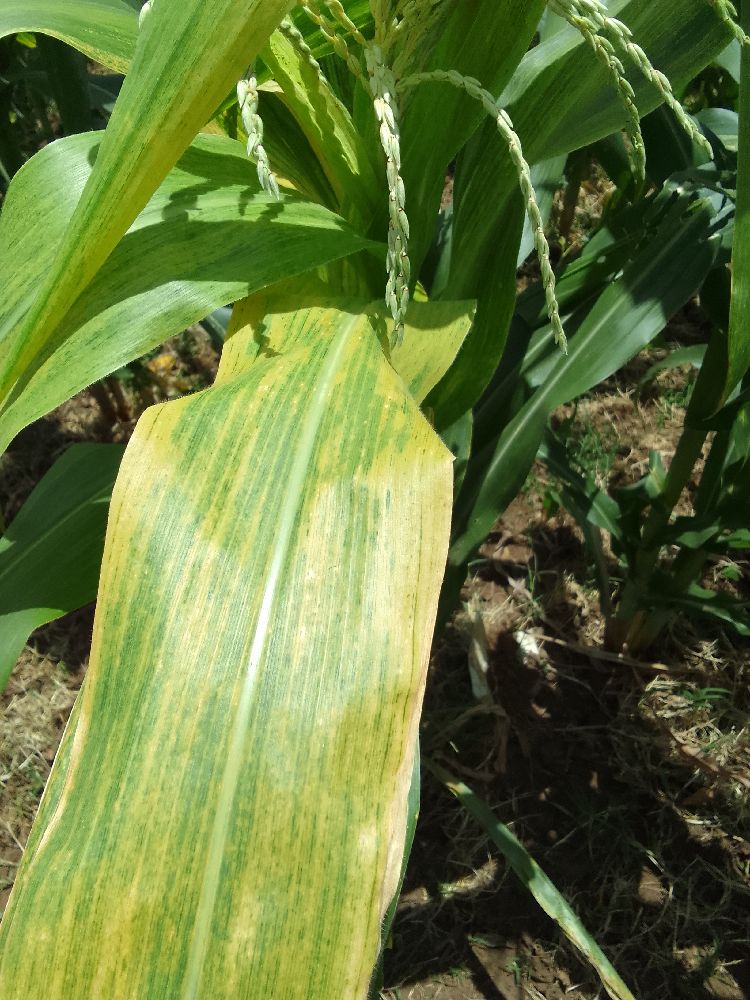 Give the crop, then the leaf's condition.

maize, maize lethal necrosis
